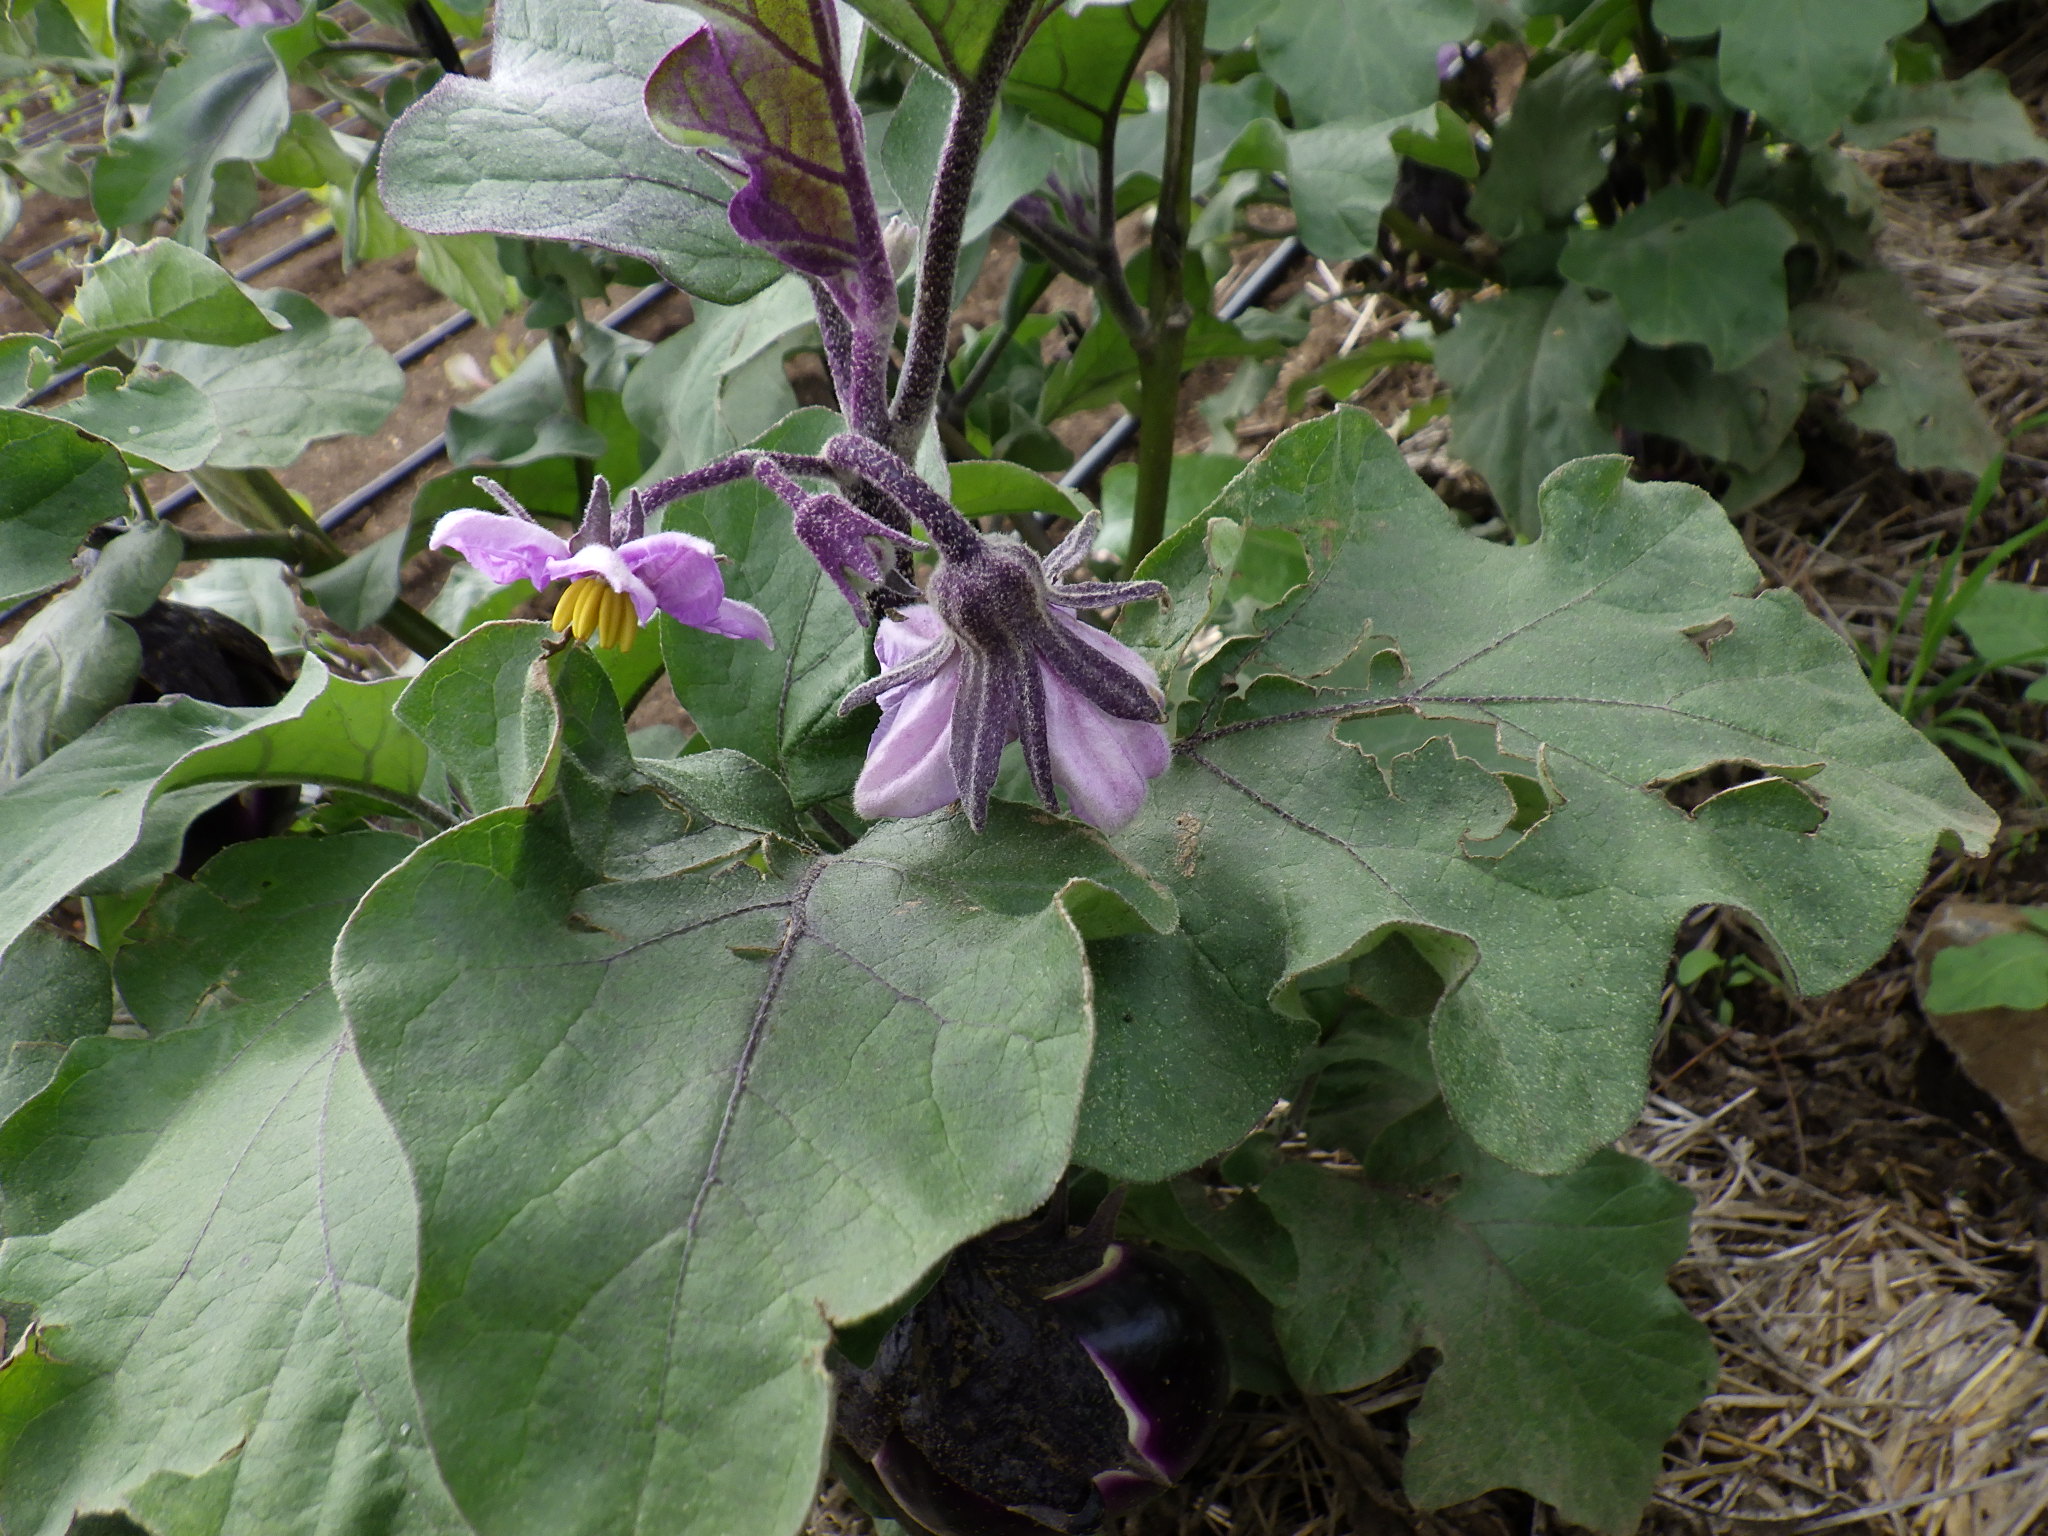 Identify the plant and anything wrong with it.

aubergine, phytophagous
